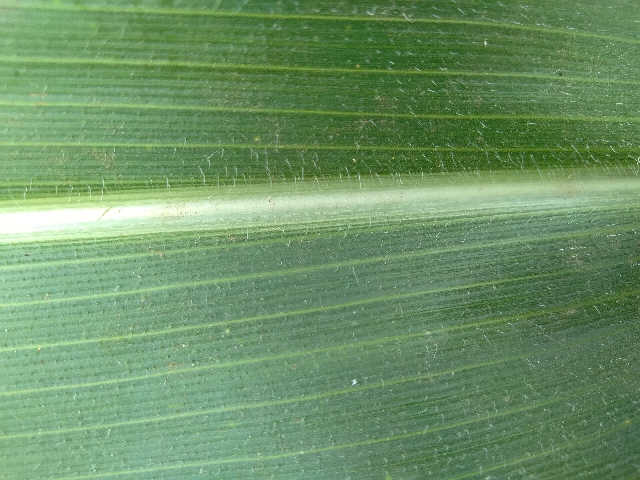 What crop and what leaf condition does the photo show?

maize, healthy
